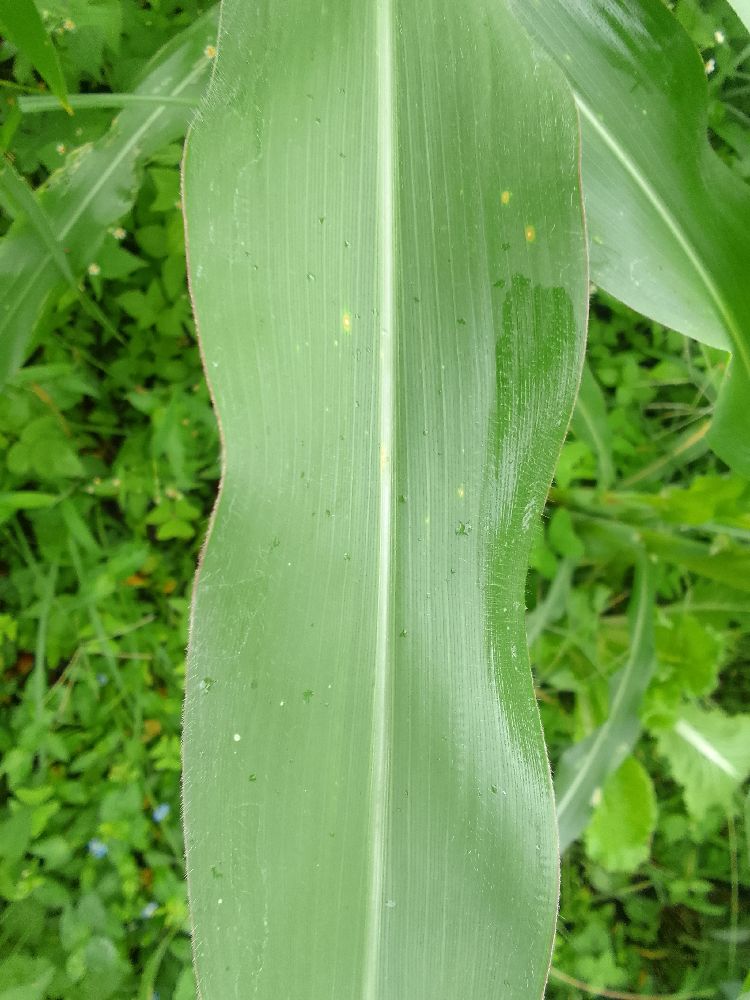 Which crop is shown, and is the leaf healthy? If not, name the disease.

maize, healthy
